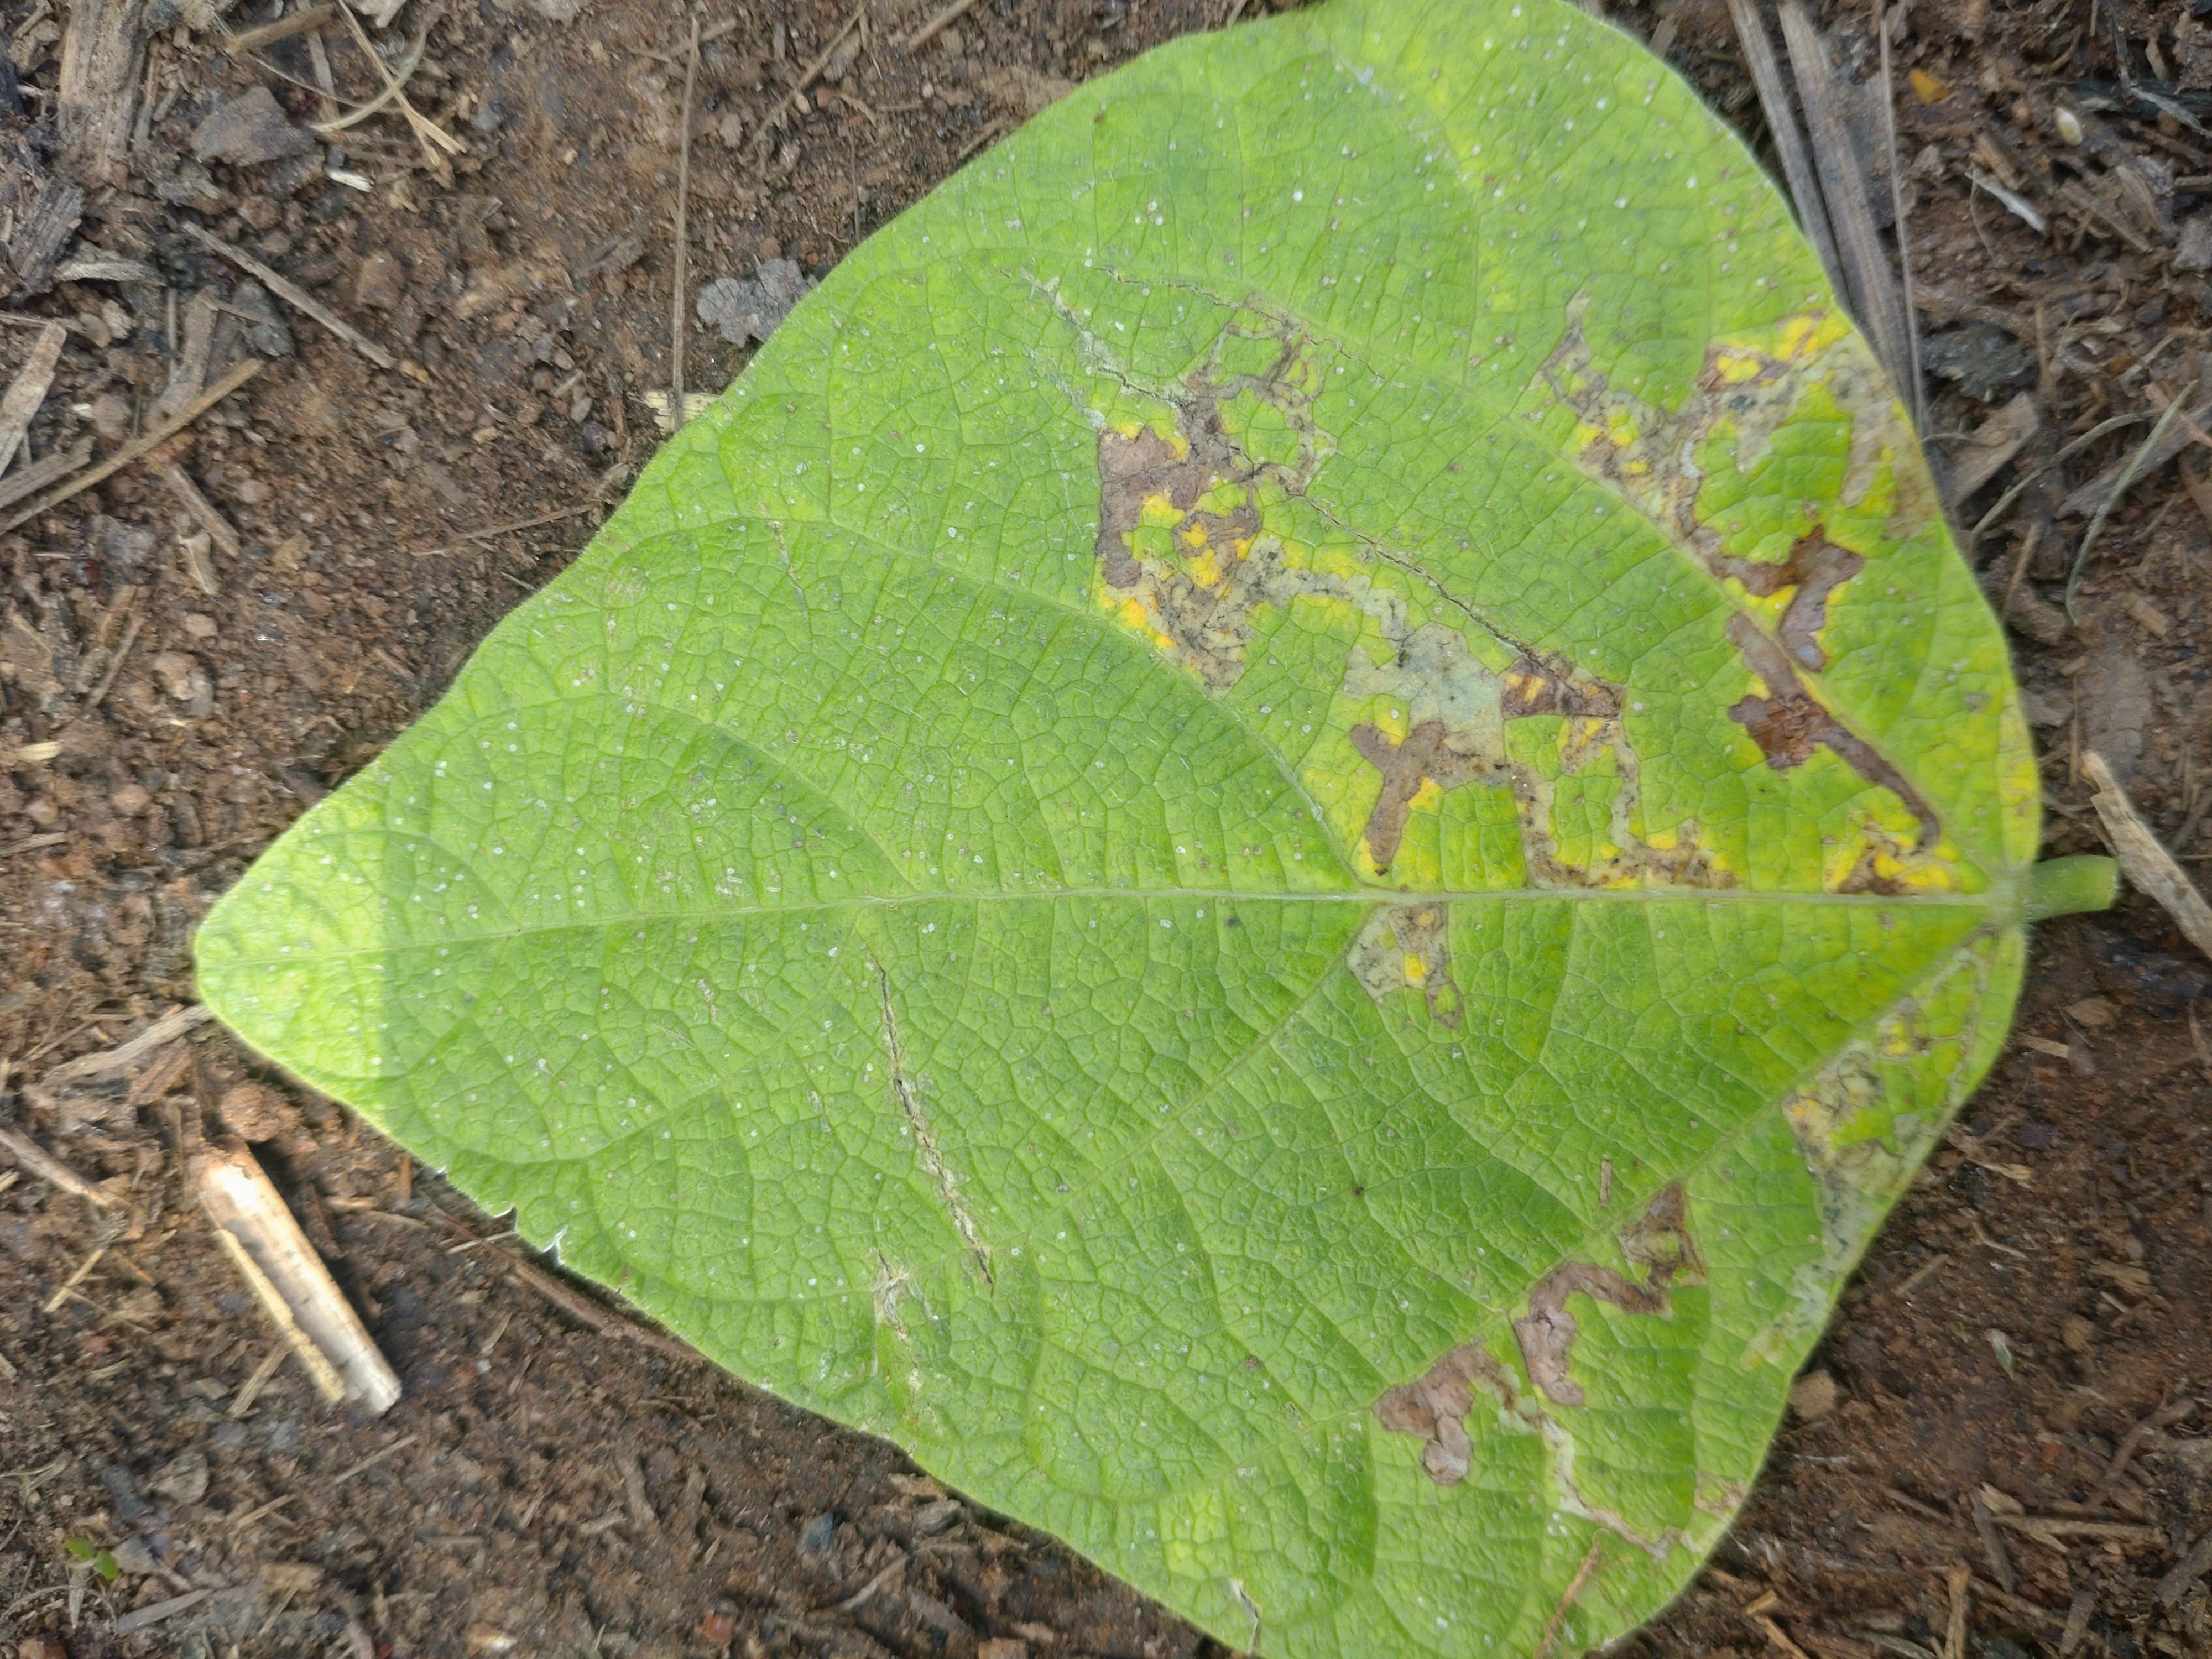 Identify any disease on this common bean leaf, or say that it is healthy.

anthracnose
